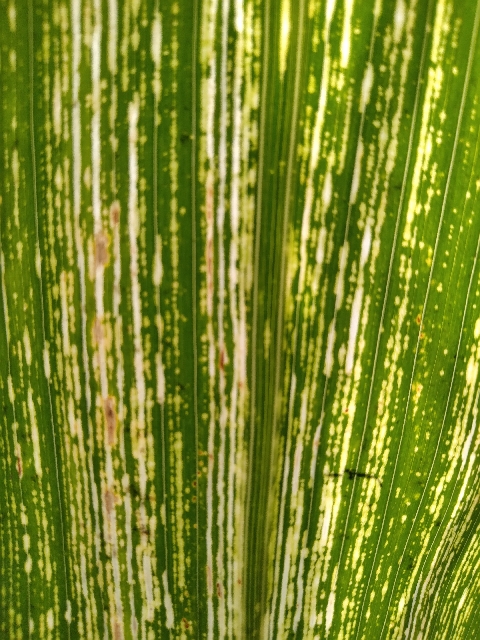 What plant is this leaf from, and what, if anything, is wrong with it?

maize, maize streak virus
